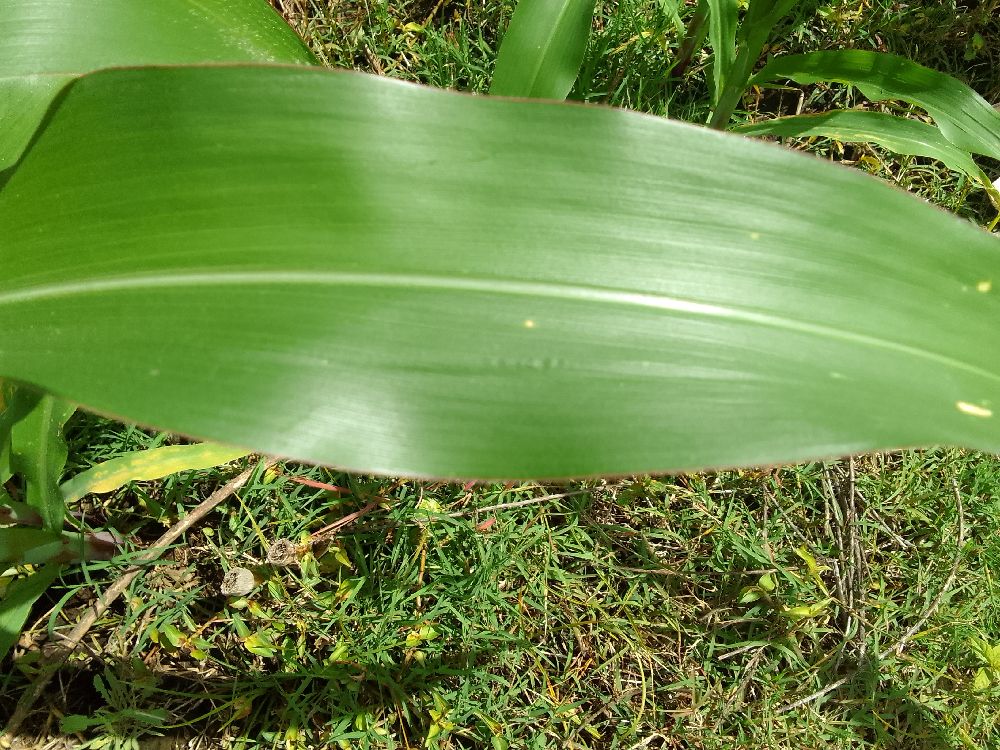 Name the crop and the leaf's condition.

maize, healthy
